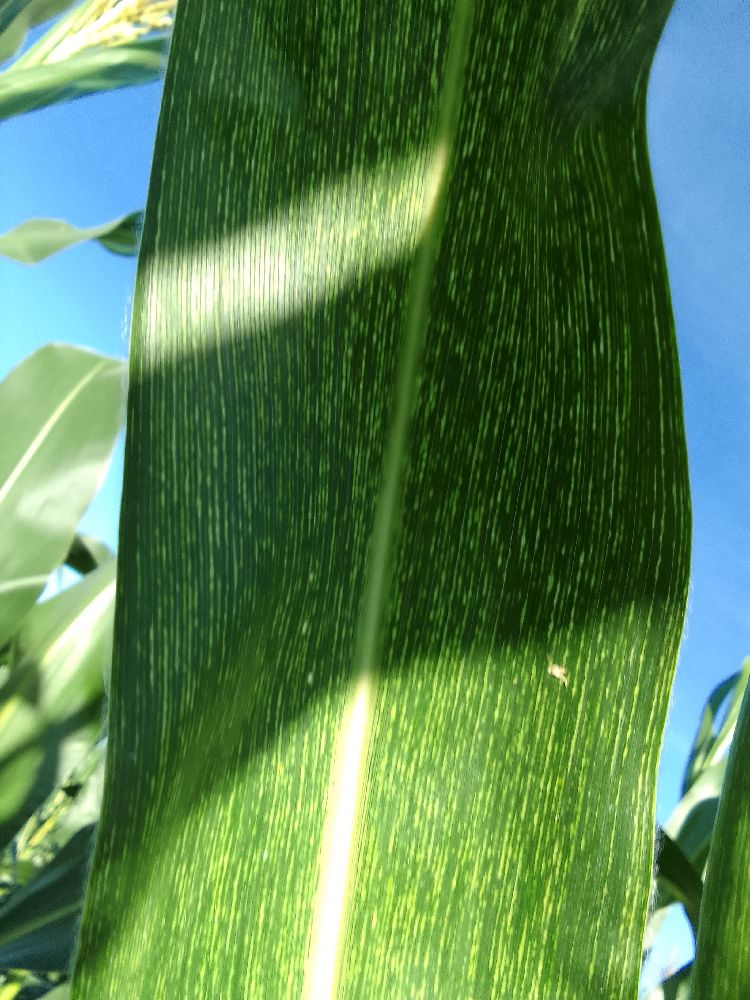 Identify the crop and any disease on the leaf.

maize, maize streak virus
